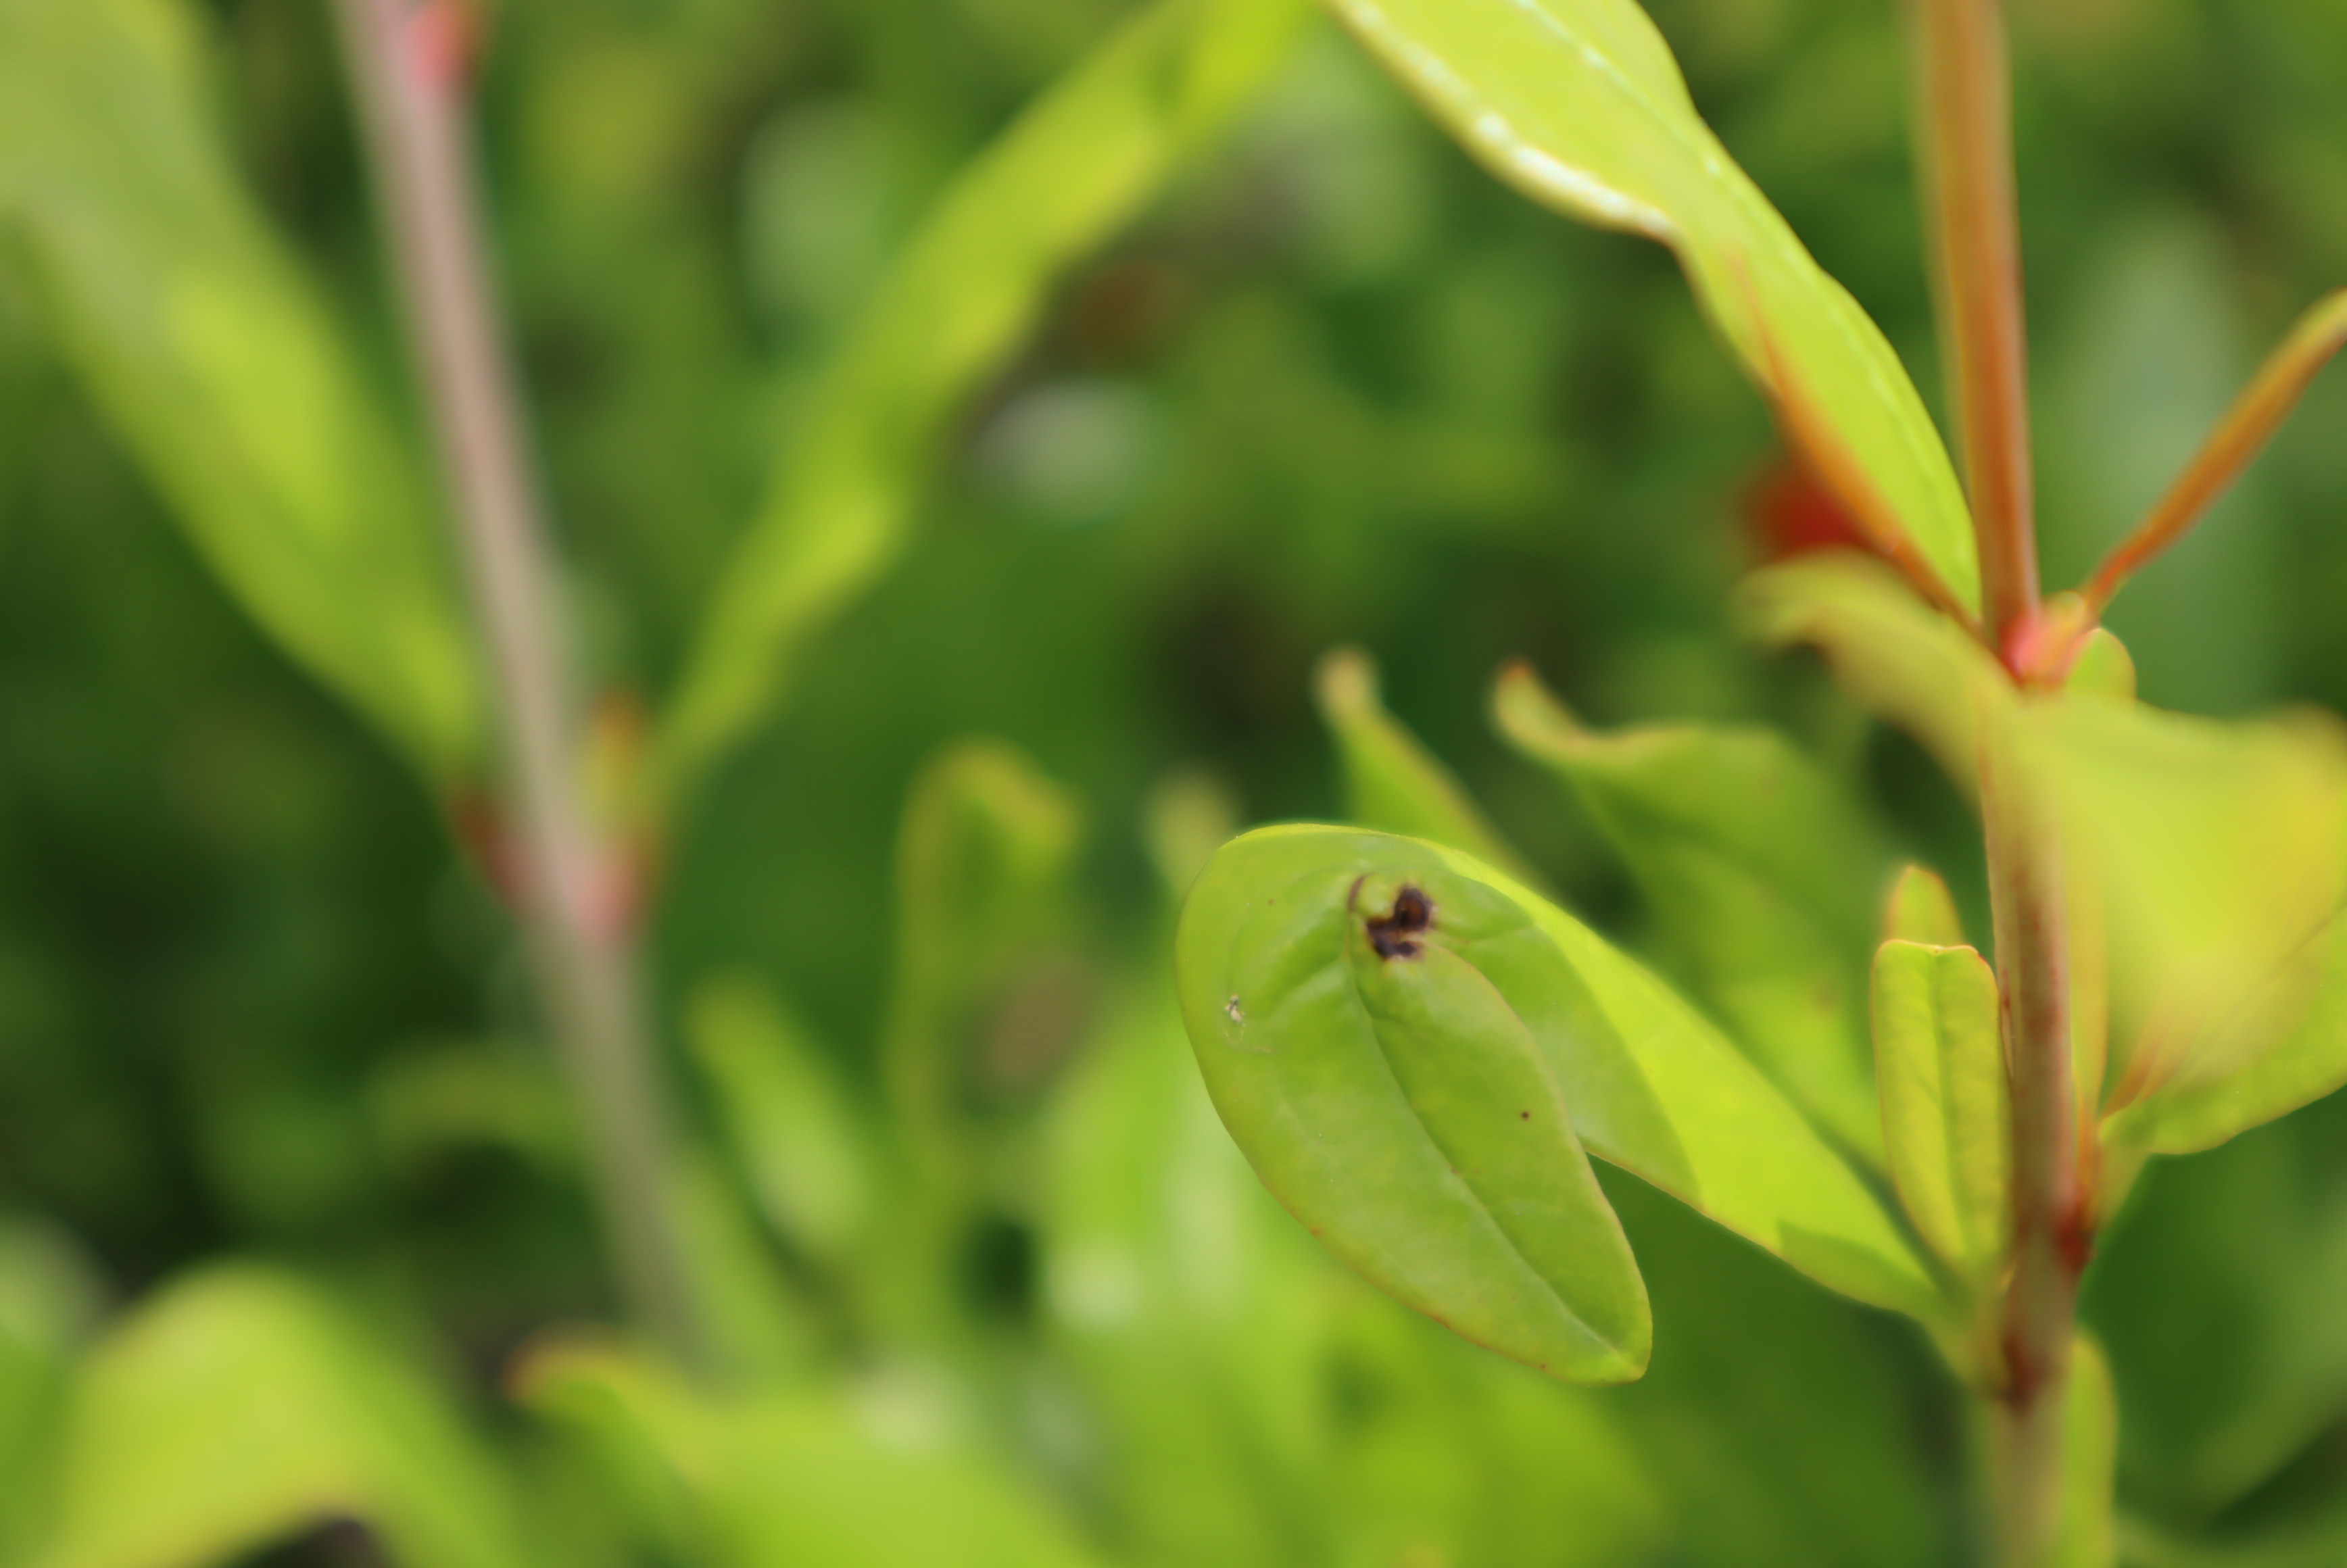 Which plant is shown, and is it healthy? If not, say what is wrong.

pomegranate, coniella granati
